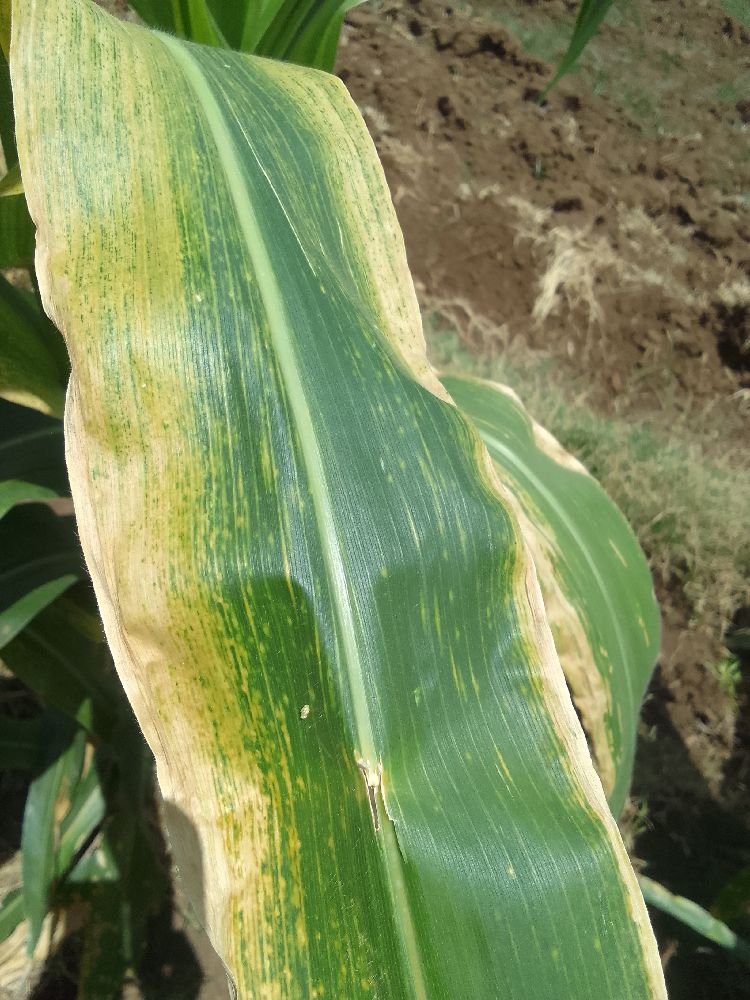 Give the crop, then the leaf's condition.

maize, maize lethal necrosis
